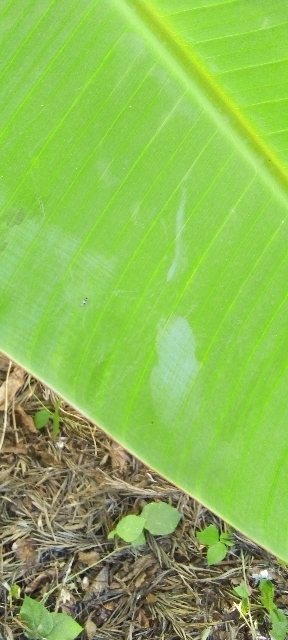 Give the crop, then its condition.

banana, healthy
